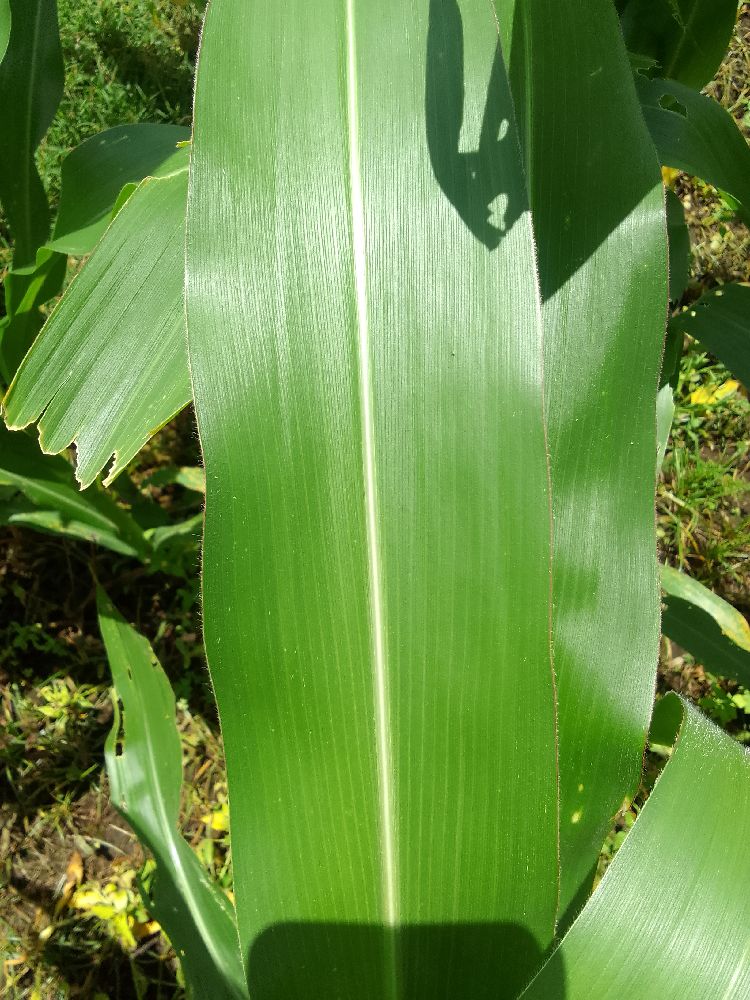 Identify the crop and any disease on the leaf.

maize, healthy
